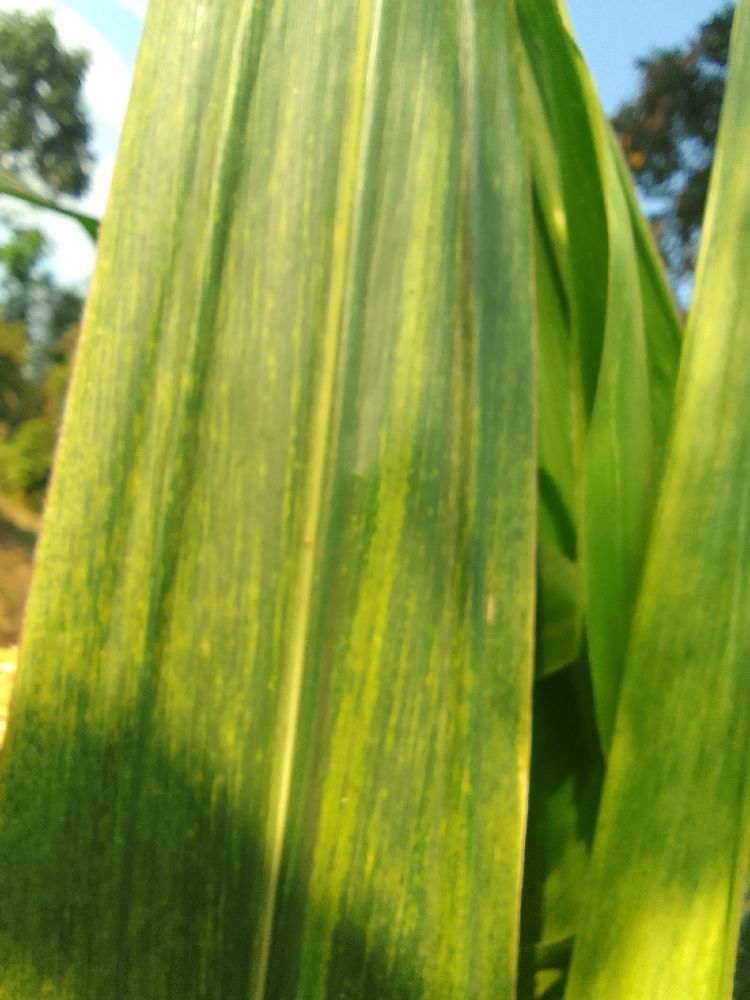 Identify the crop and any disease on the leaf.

maize, maize lethal necrosis
